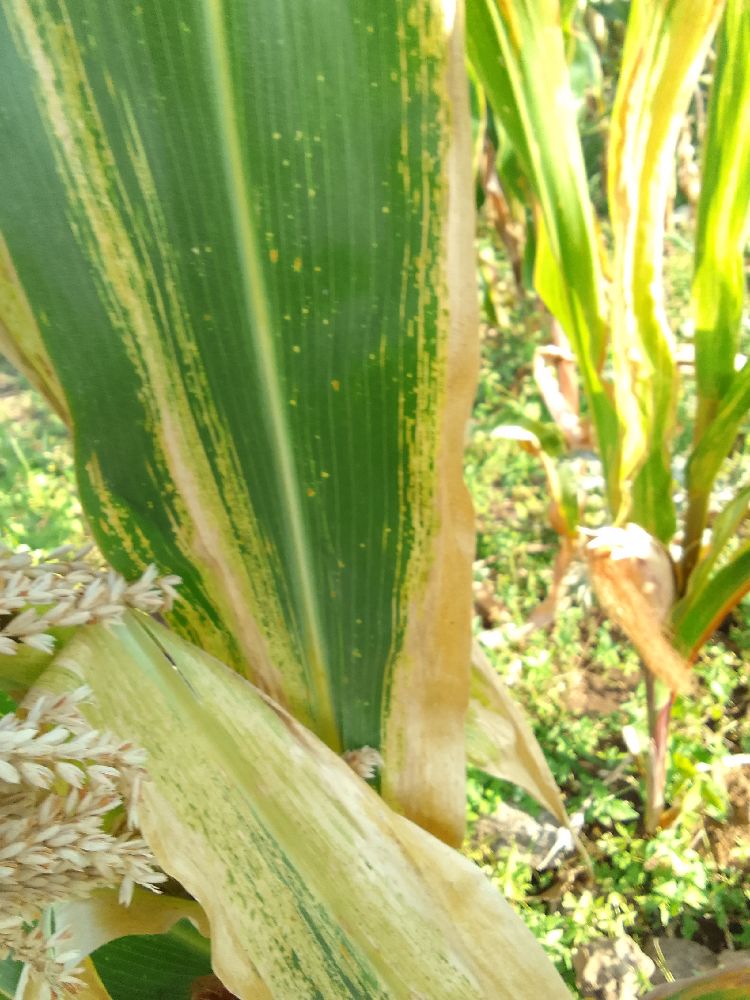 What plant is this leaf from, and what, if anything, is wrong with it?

maize, maize lethal necrosis
